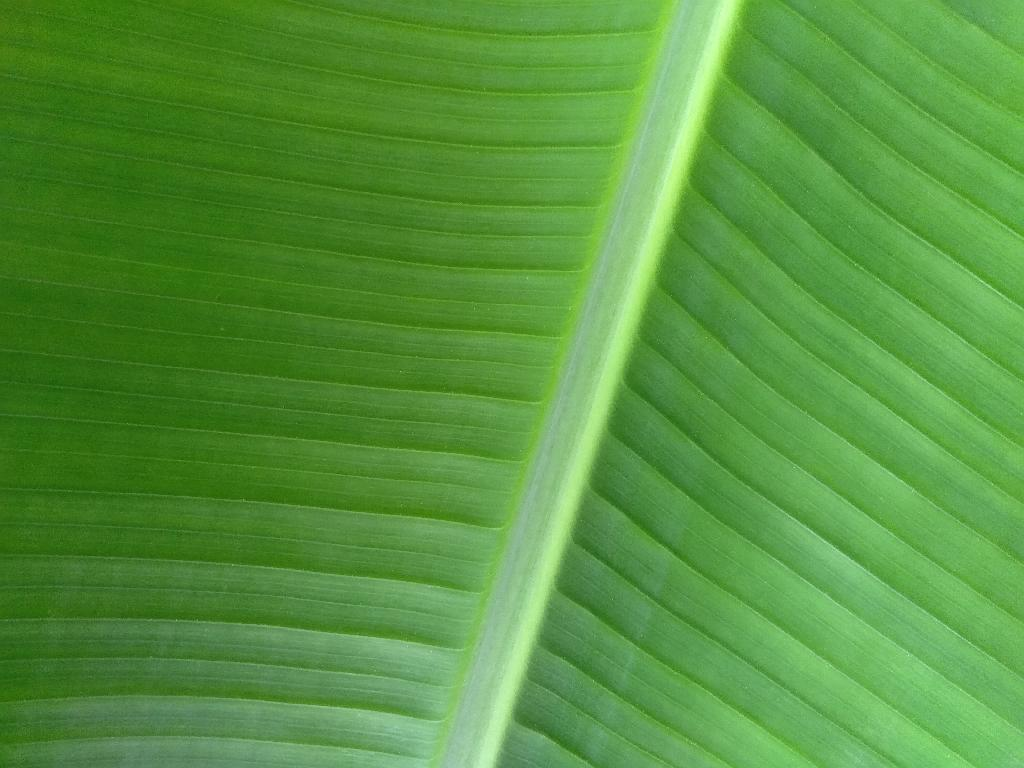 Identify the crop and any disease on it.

banana, healthy
